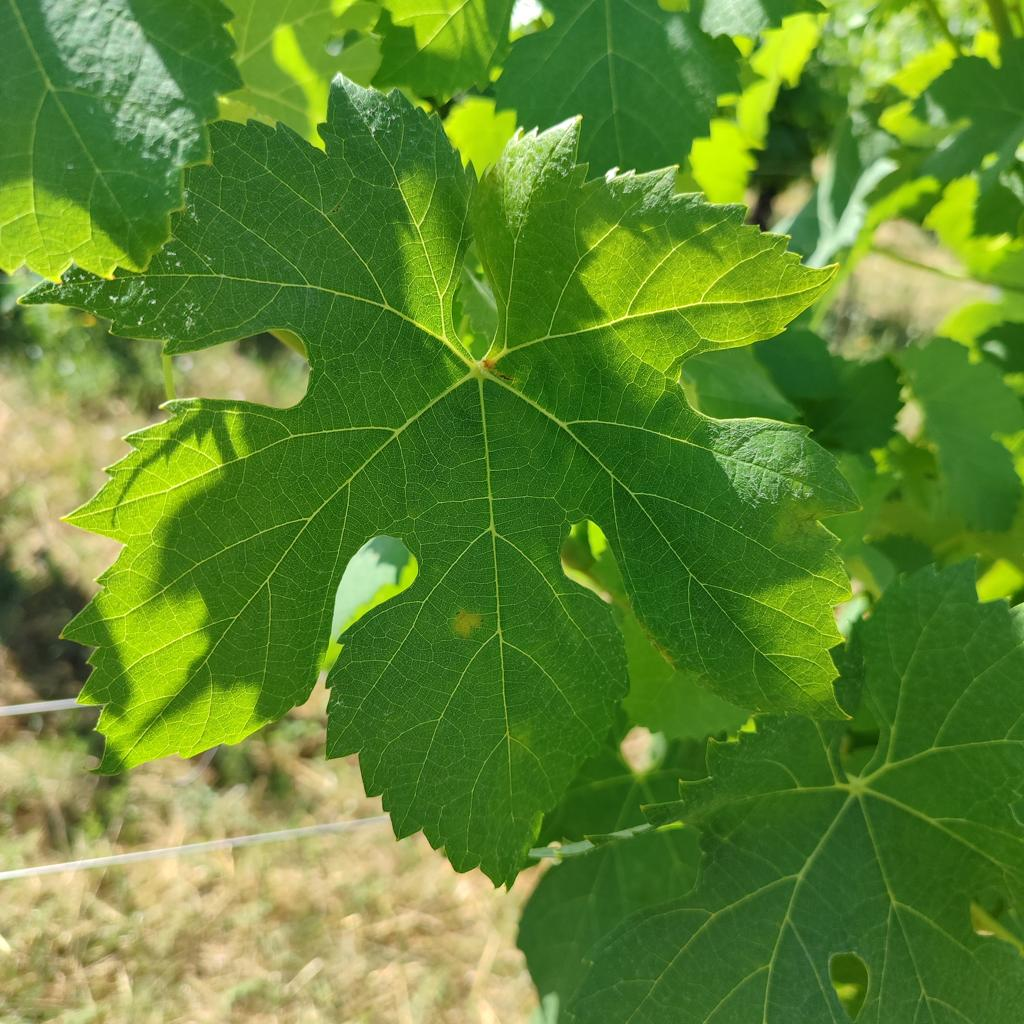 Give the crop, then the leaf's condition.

grapevine, downy mildew
